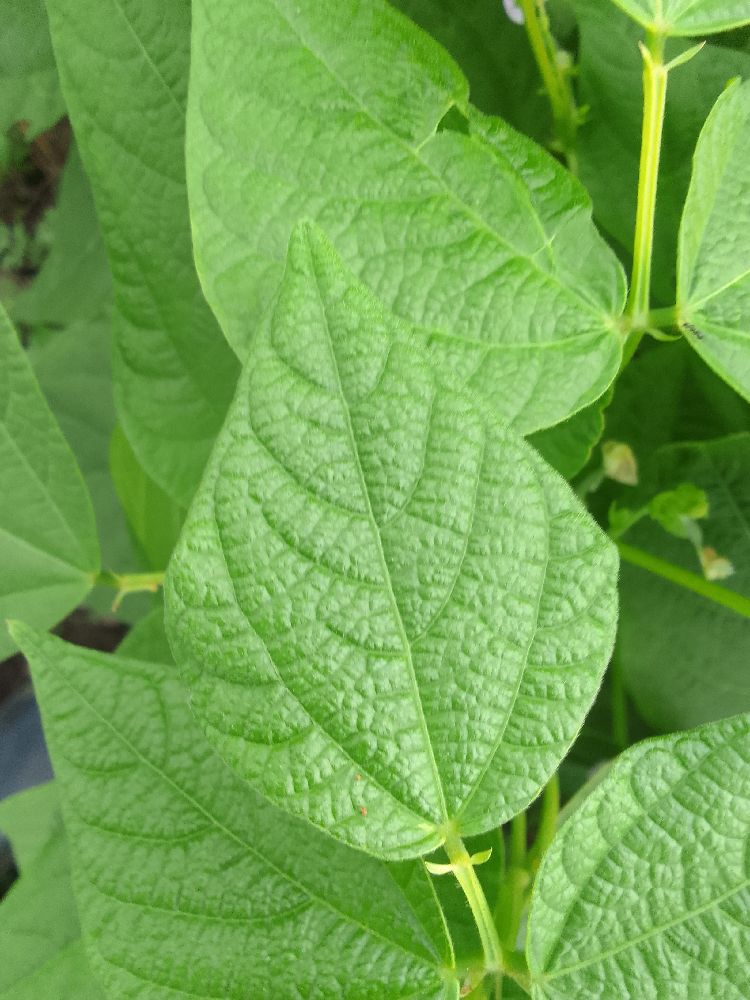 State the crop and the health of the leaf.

common bean, healthy
